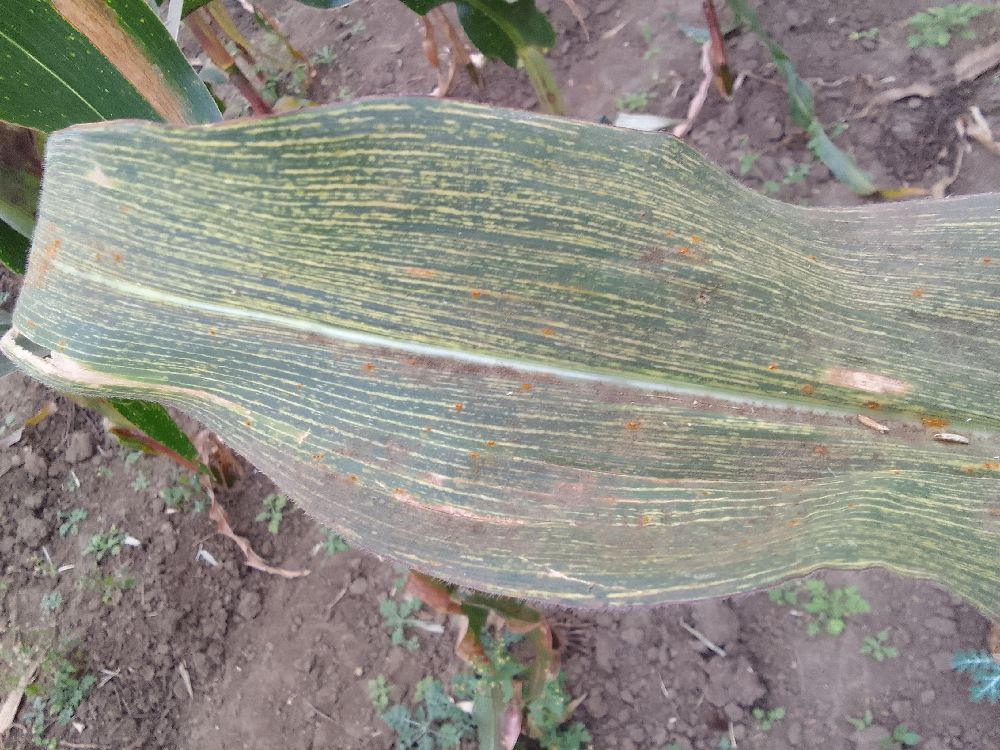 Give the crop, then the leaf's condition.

maize, healthy
